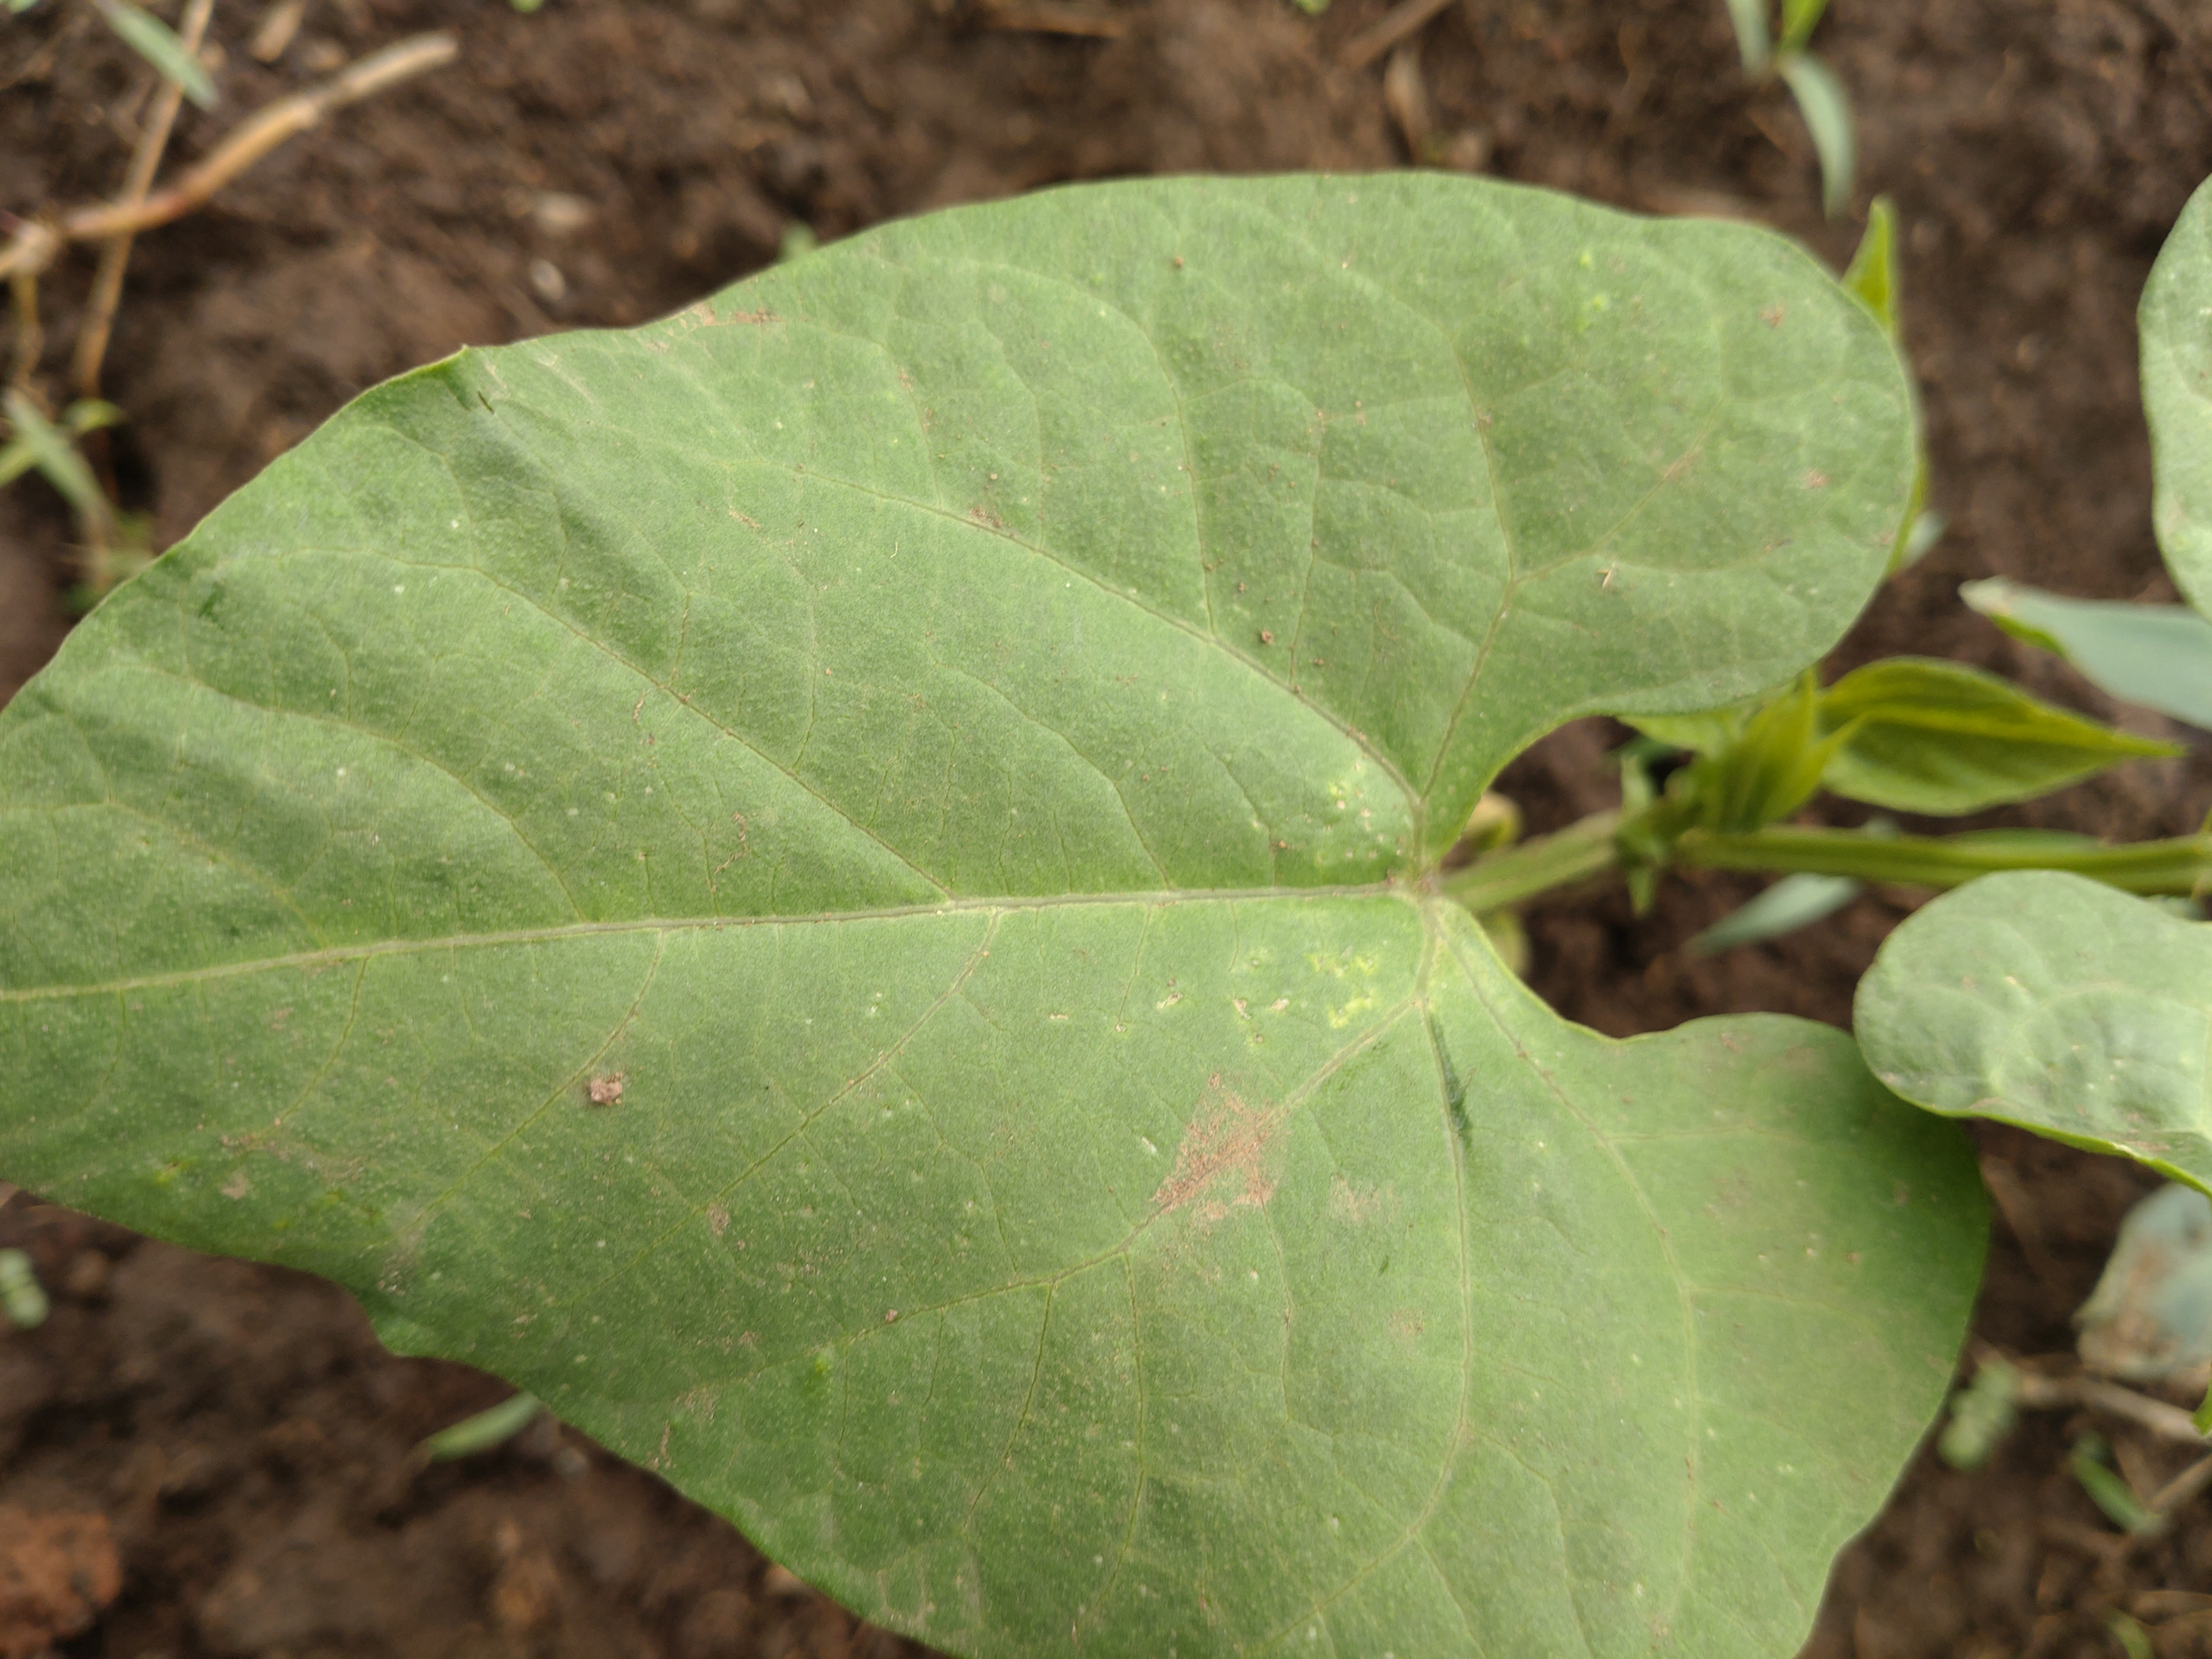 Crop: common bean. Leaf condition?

healthy
